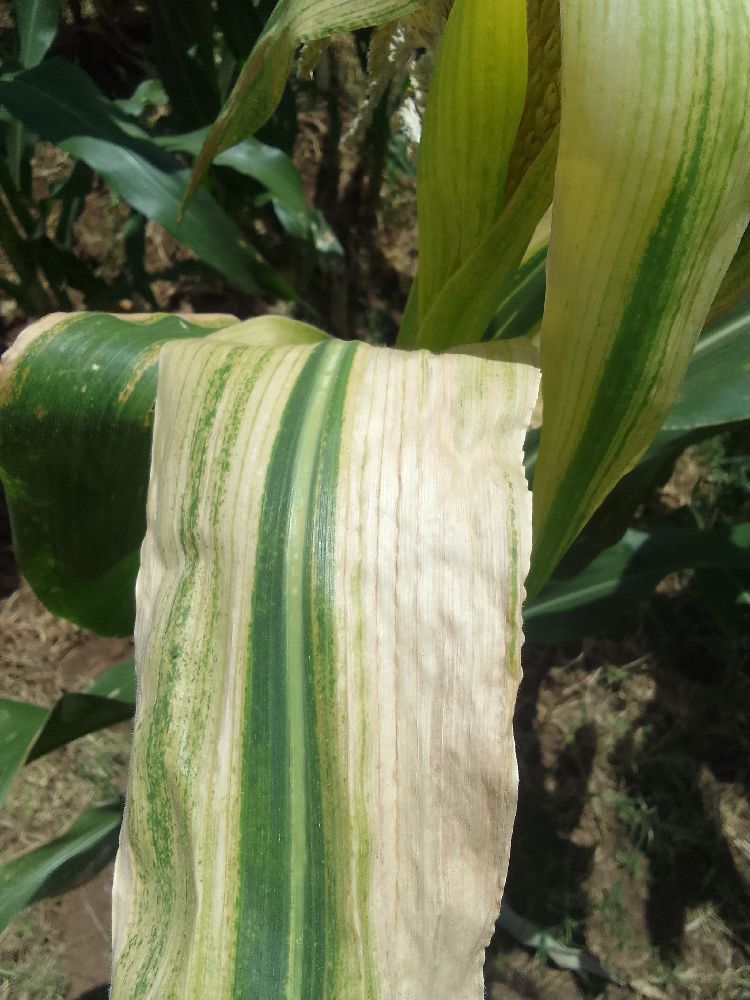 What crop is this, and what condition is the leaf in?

maize, maize lethal necrosis
